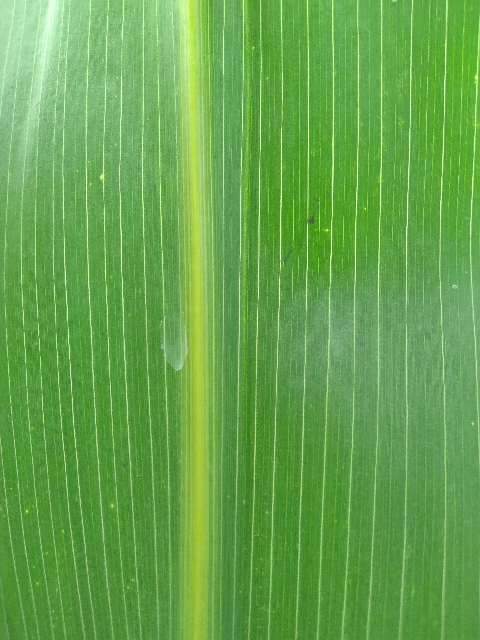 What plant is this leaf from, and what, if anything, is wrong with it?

maize, healthy
